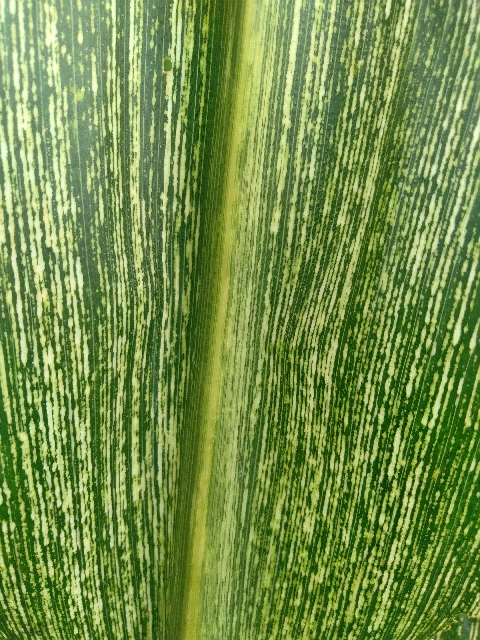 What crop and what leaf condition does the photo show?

maize, maize streak virus
